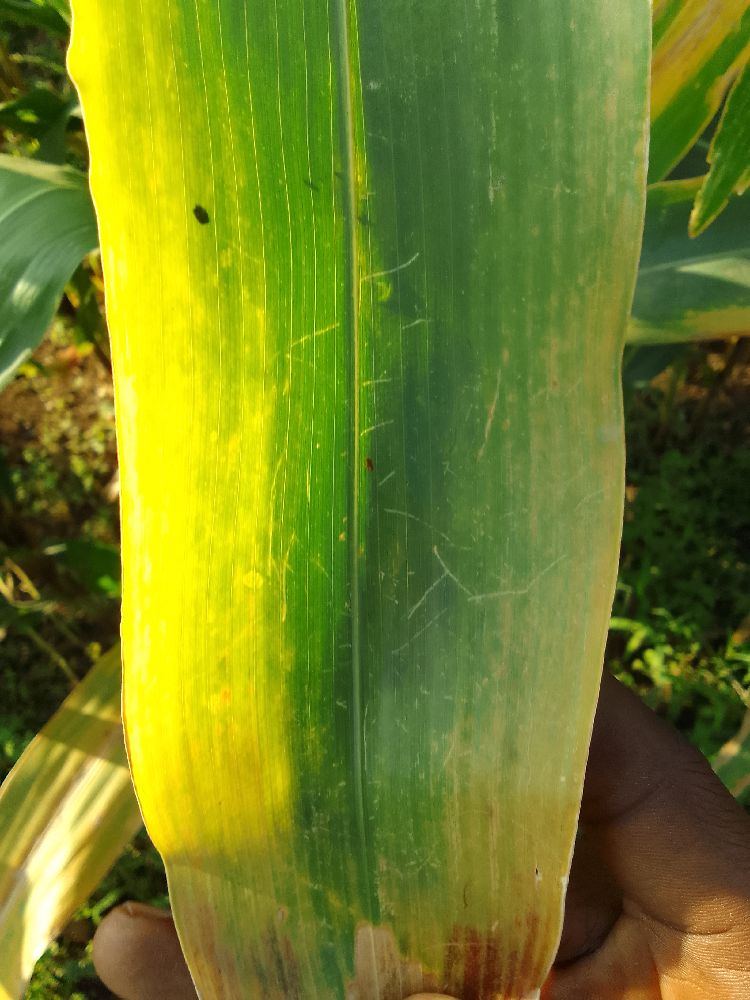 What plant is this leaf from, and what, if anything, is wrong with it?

maize, maize lethal necrosis
